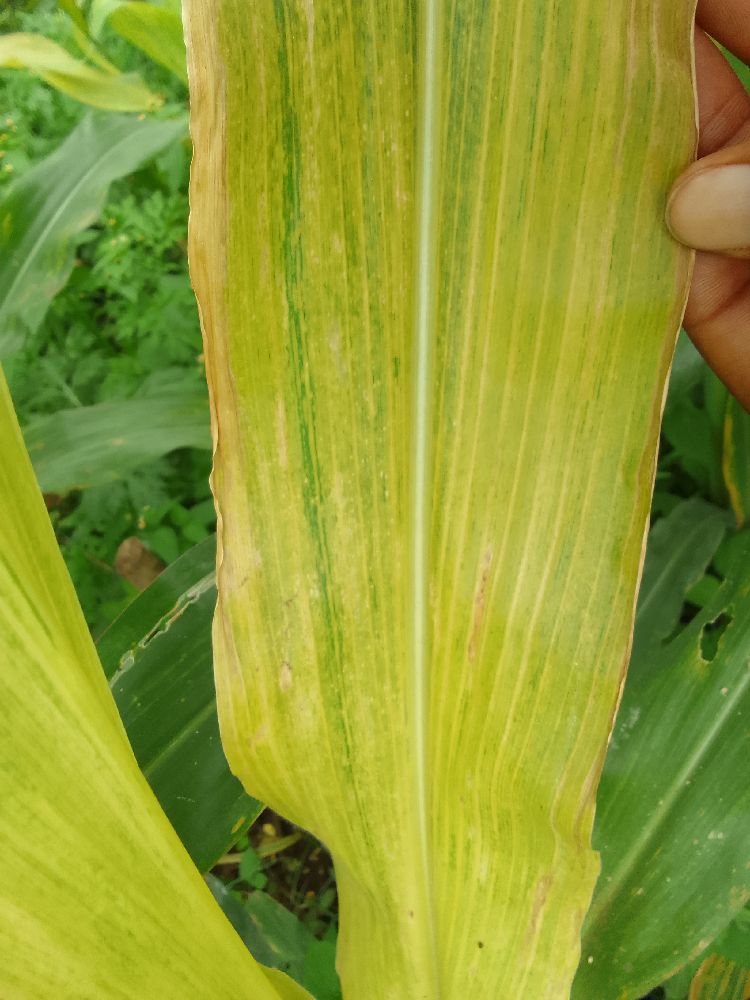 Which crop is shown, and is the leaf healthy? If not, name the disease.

maize, maize lethal necrosis
